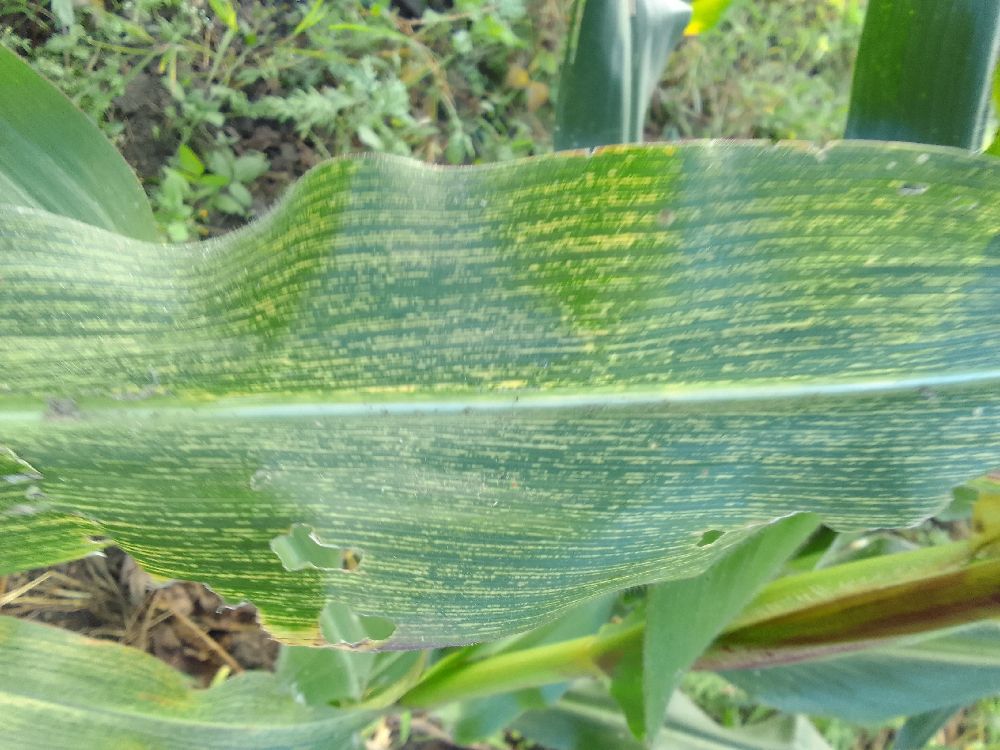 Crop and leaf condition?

maize, maize streak virus
